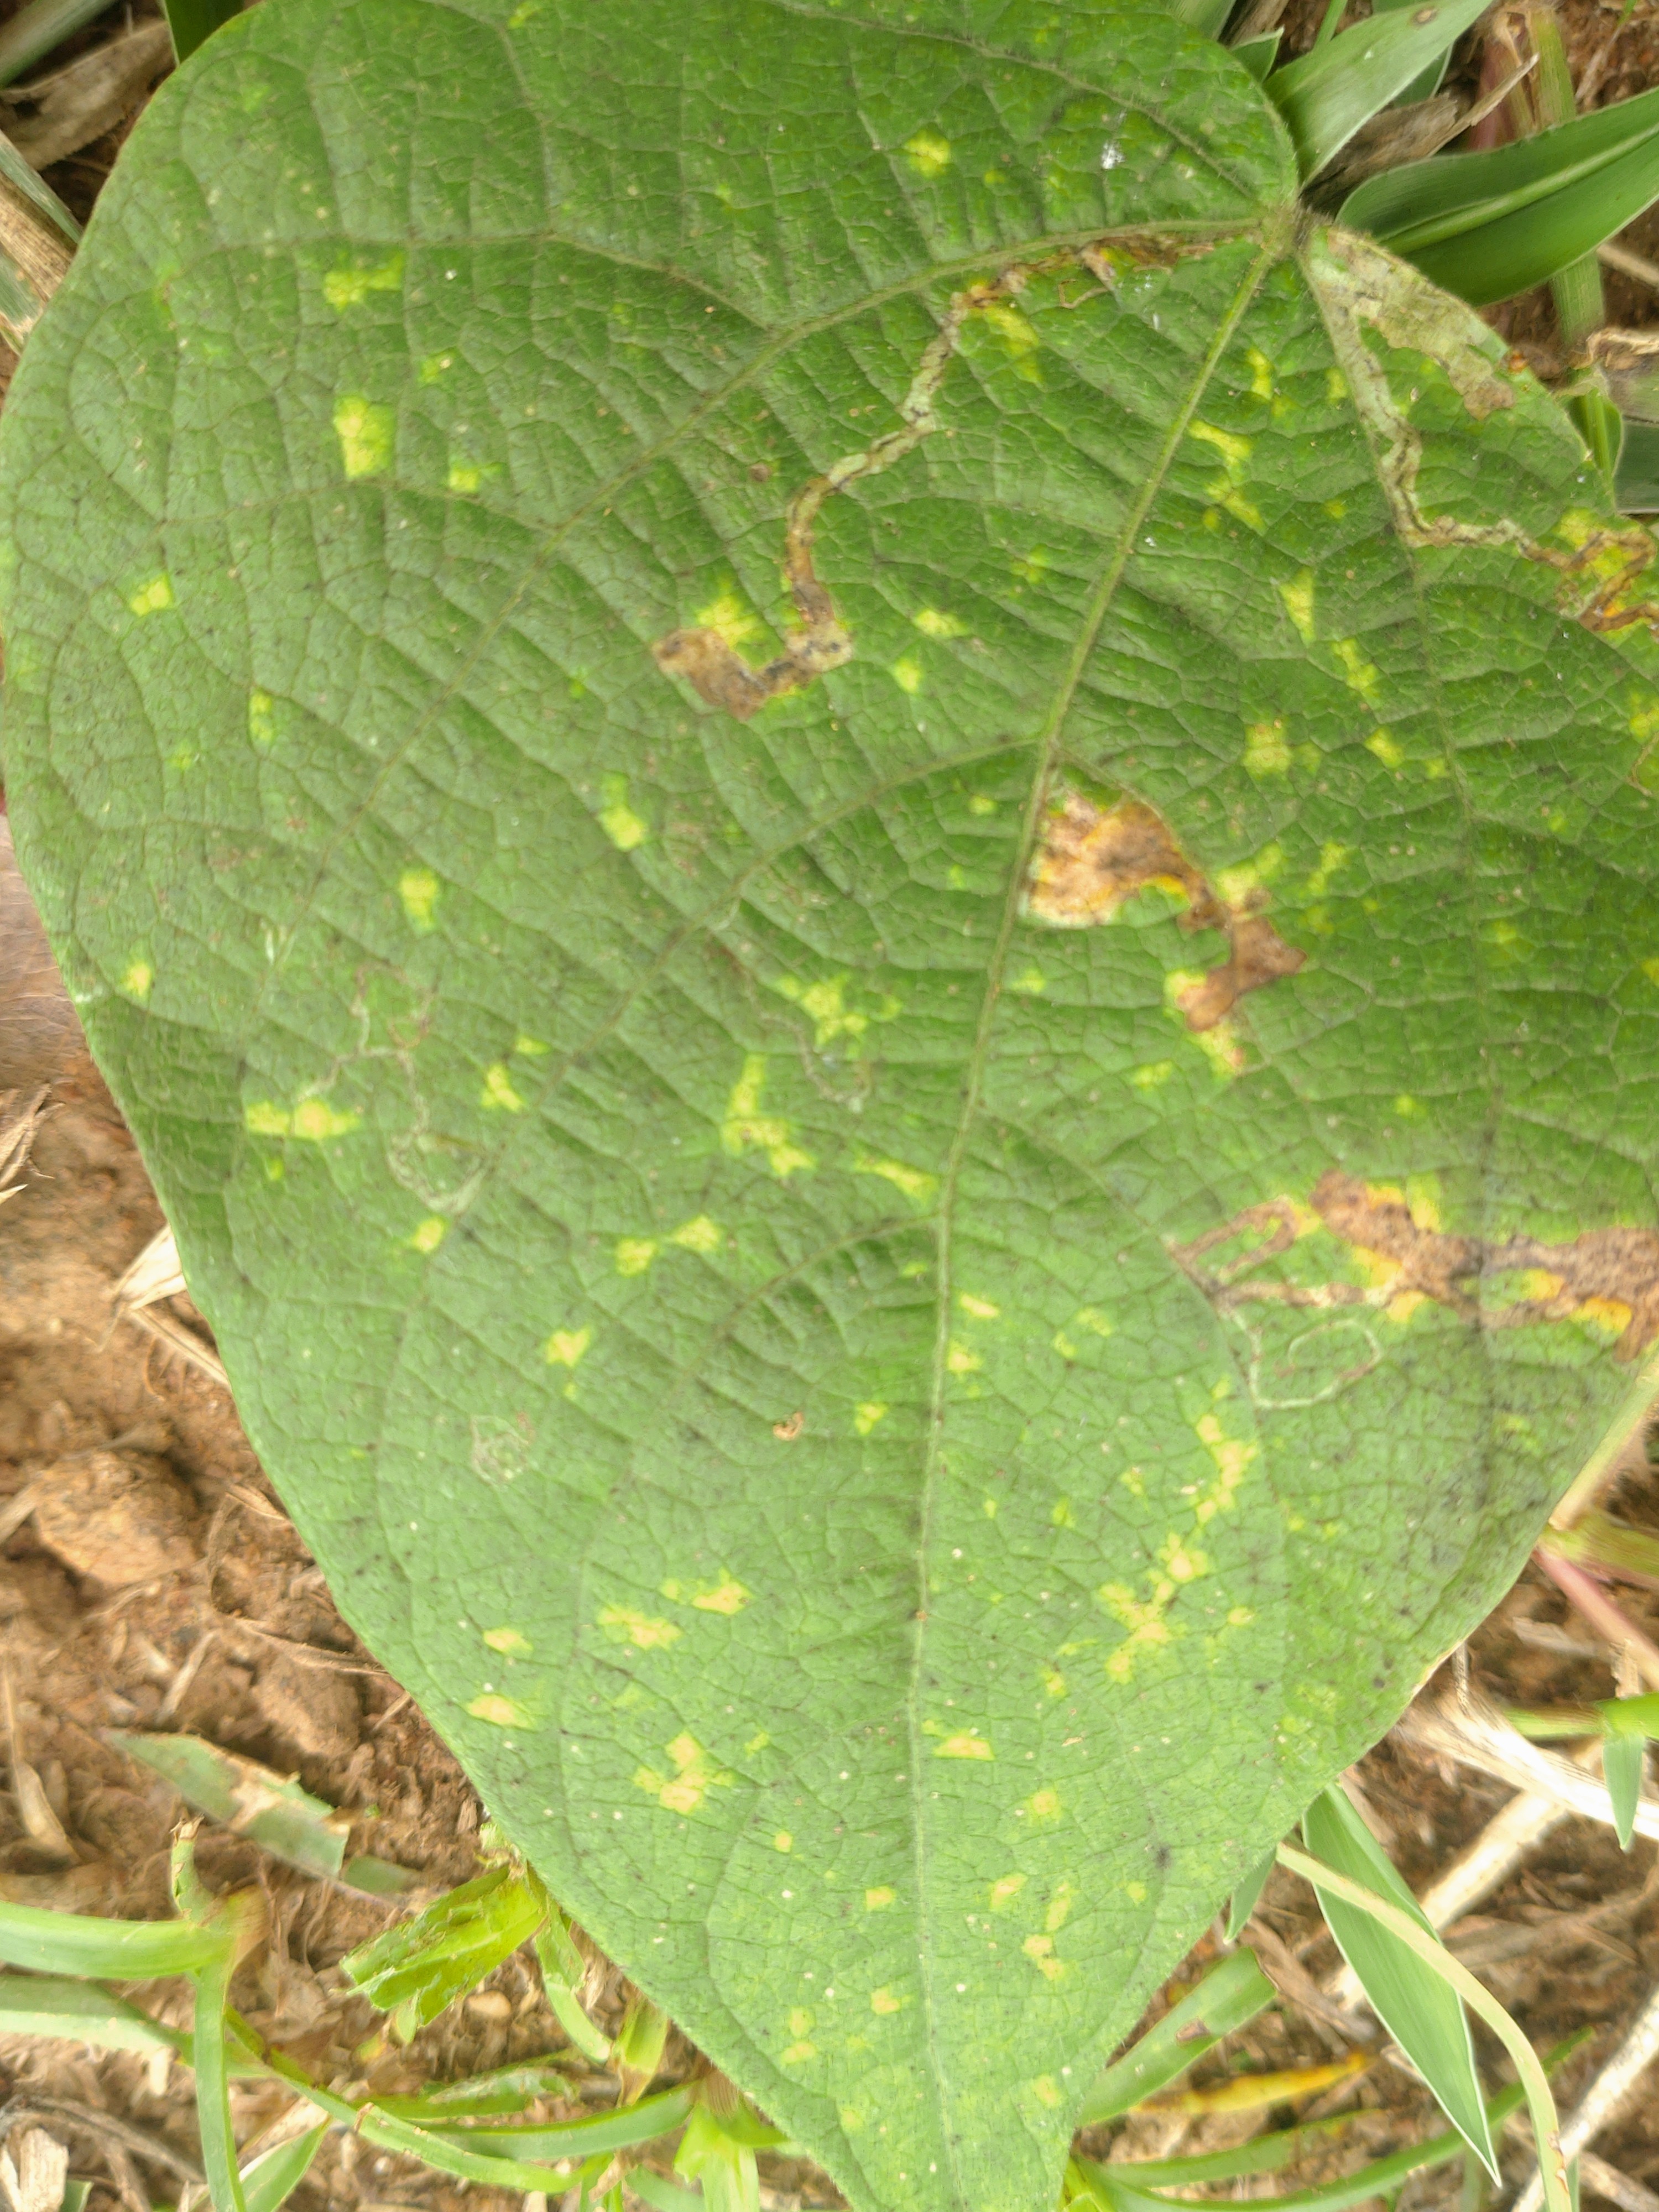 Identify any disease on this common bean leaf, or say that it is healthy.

rust
